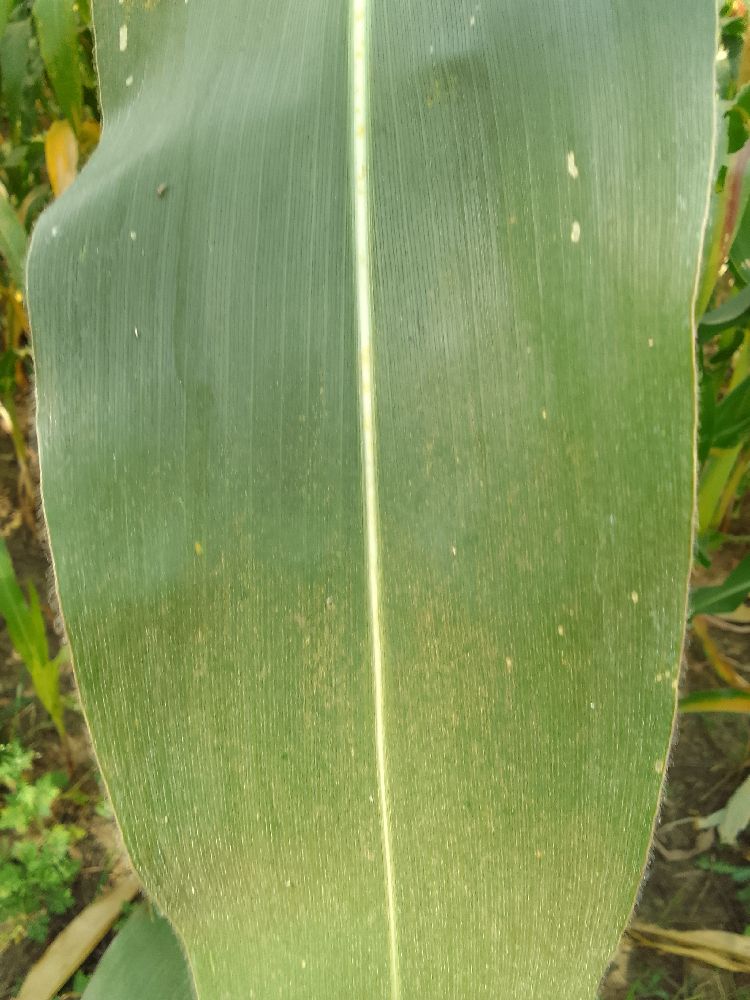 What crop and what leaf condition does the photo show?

maize, healthy
